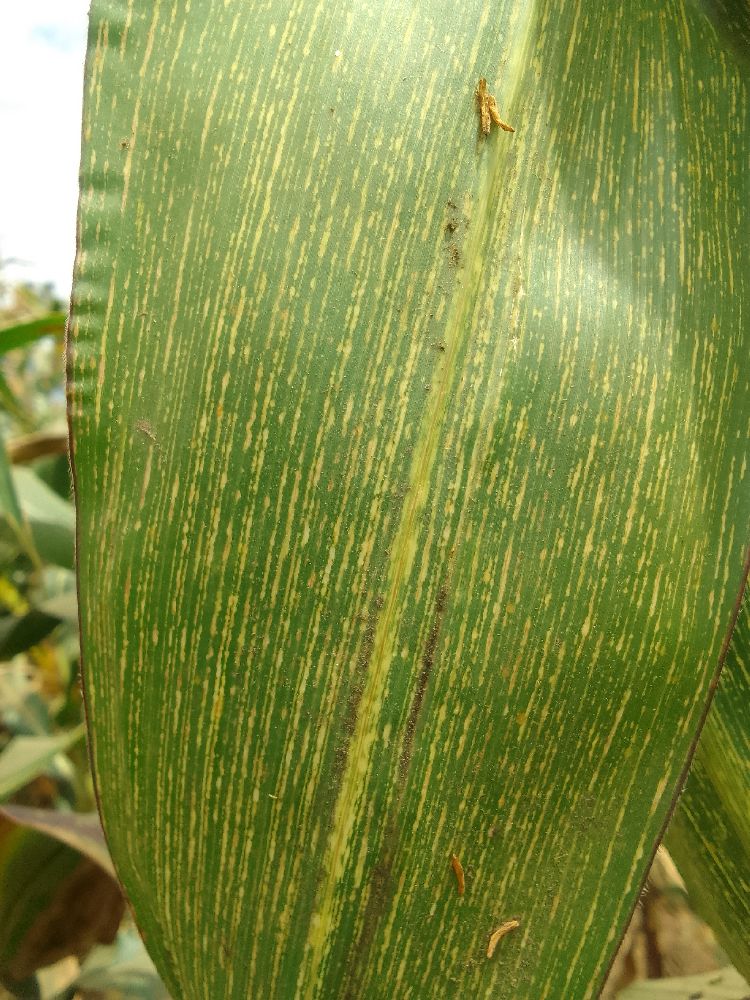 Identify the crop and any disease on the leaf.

maize, maize streak virus
